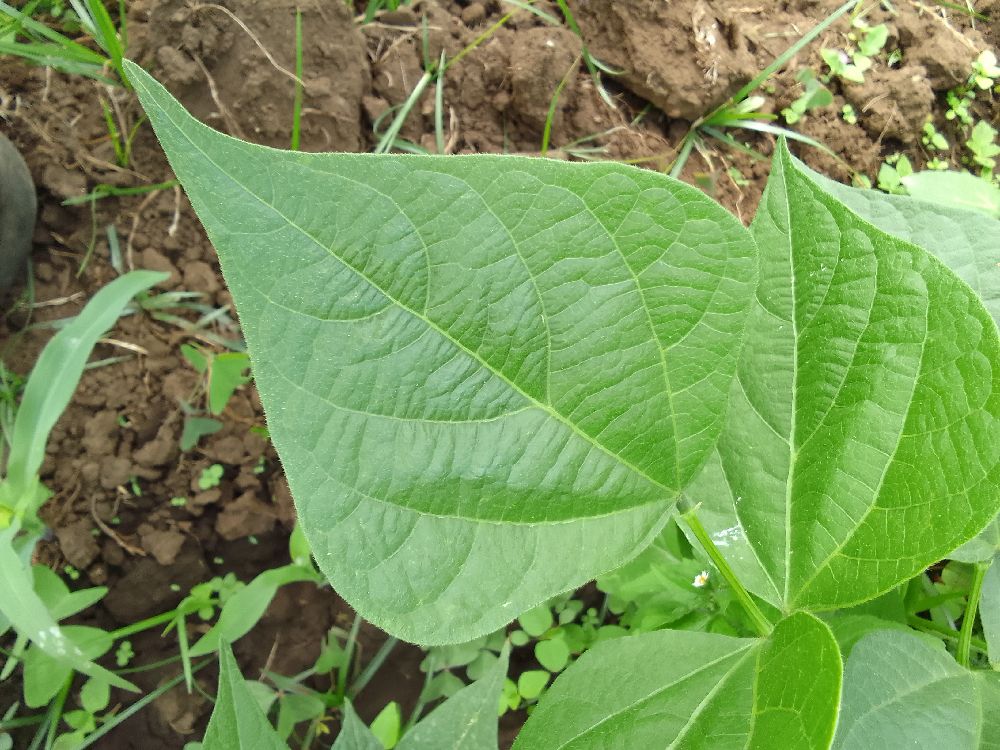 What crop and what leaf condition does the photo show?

common bean, healthy
